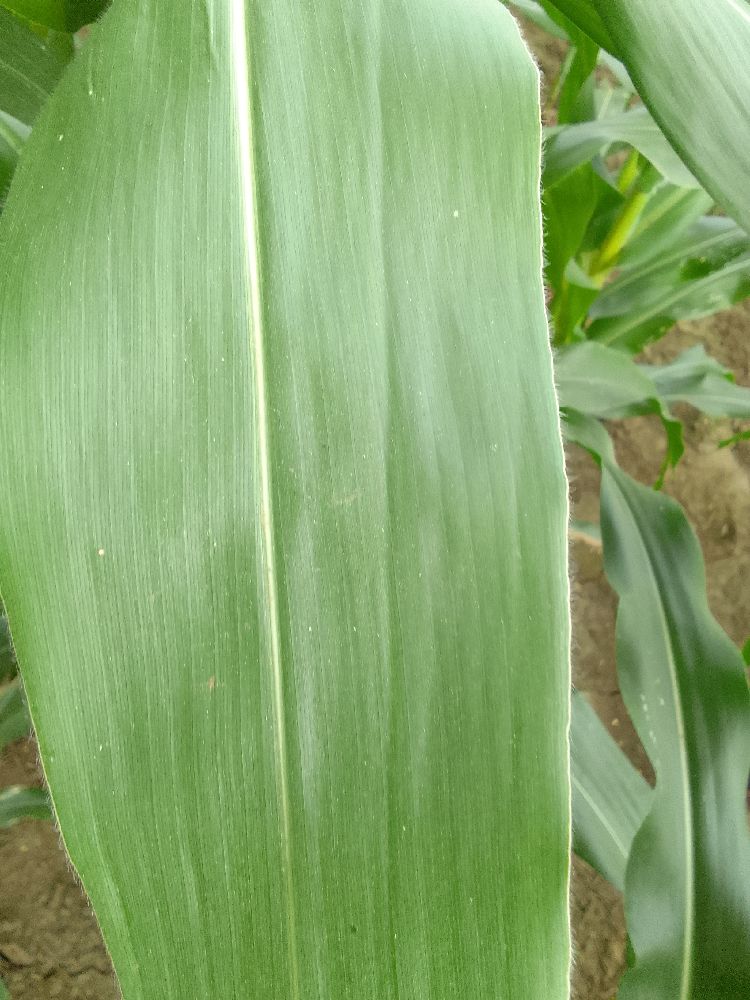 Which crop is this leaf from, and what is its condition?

maize, healthy
